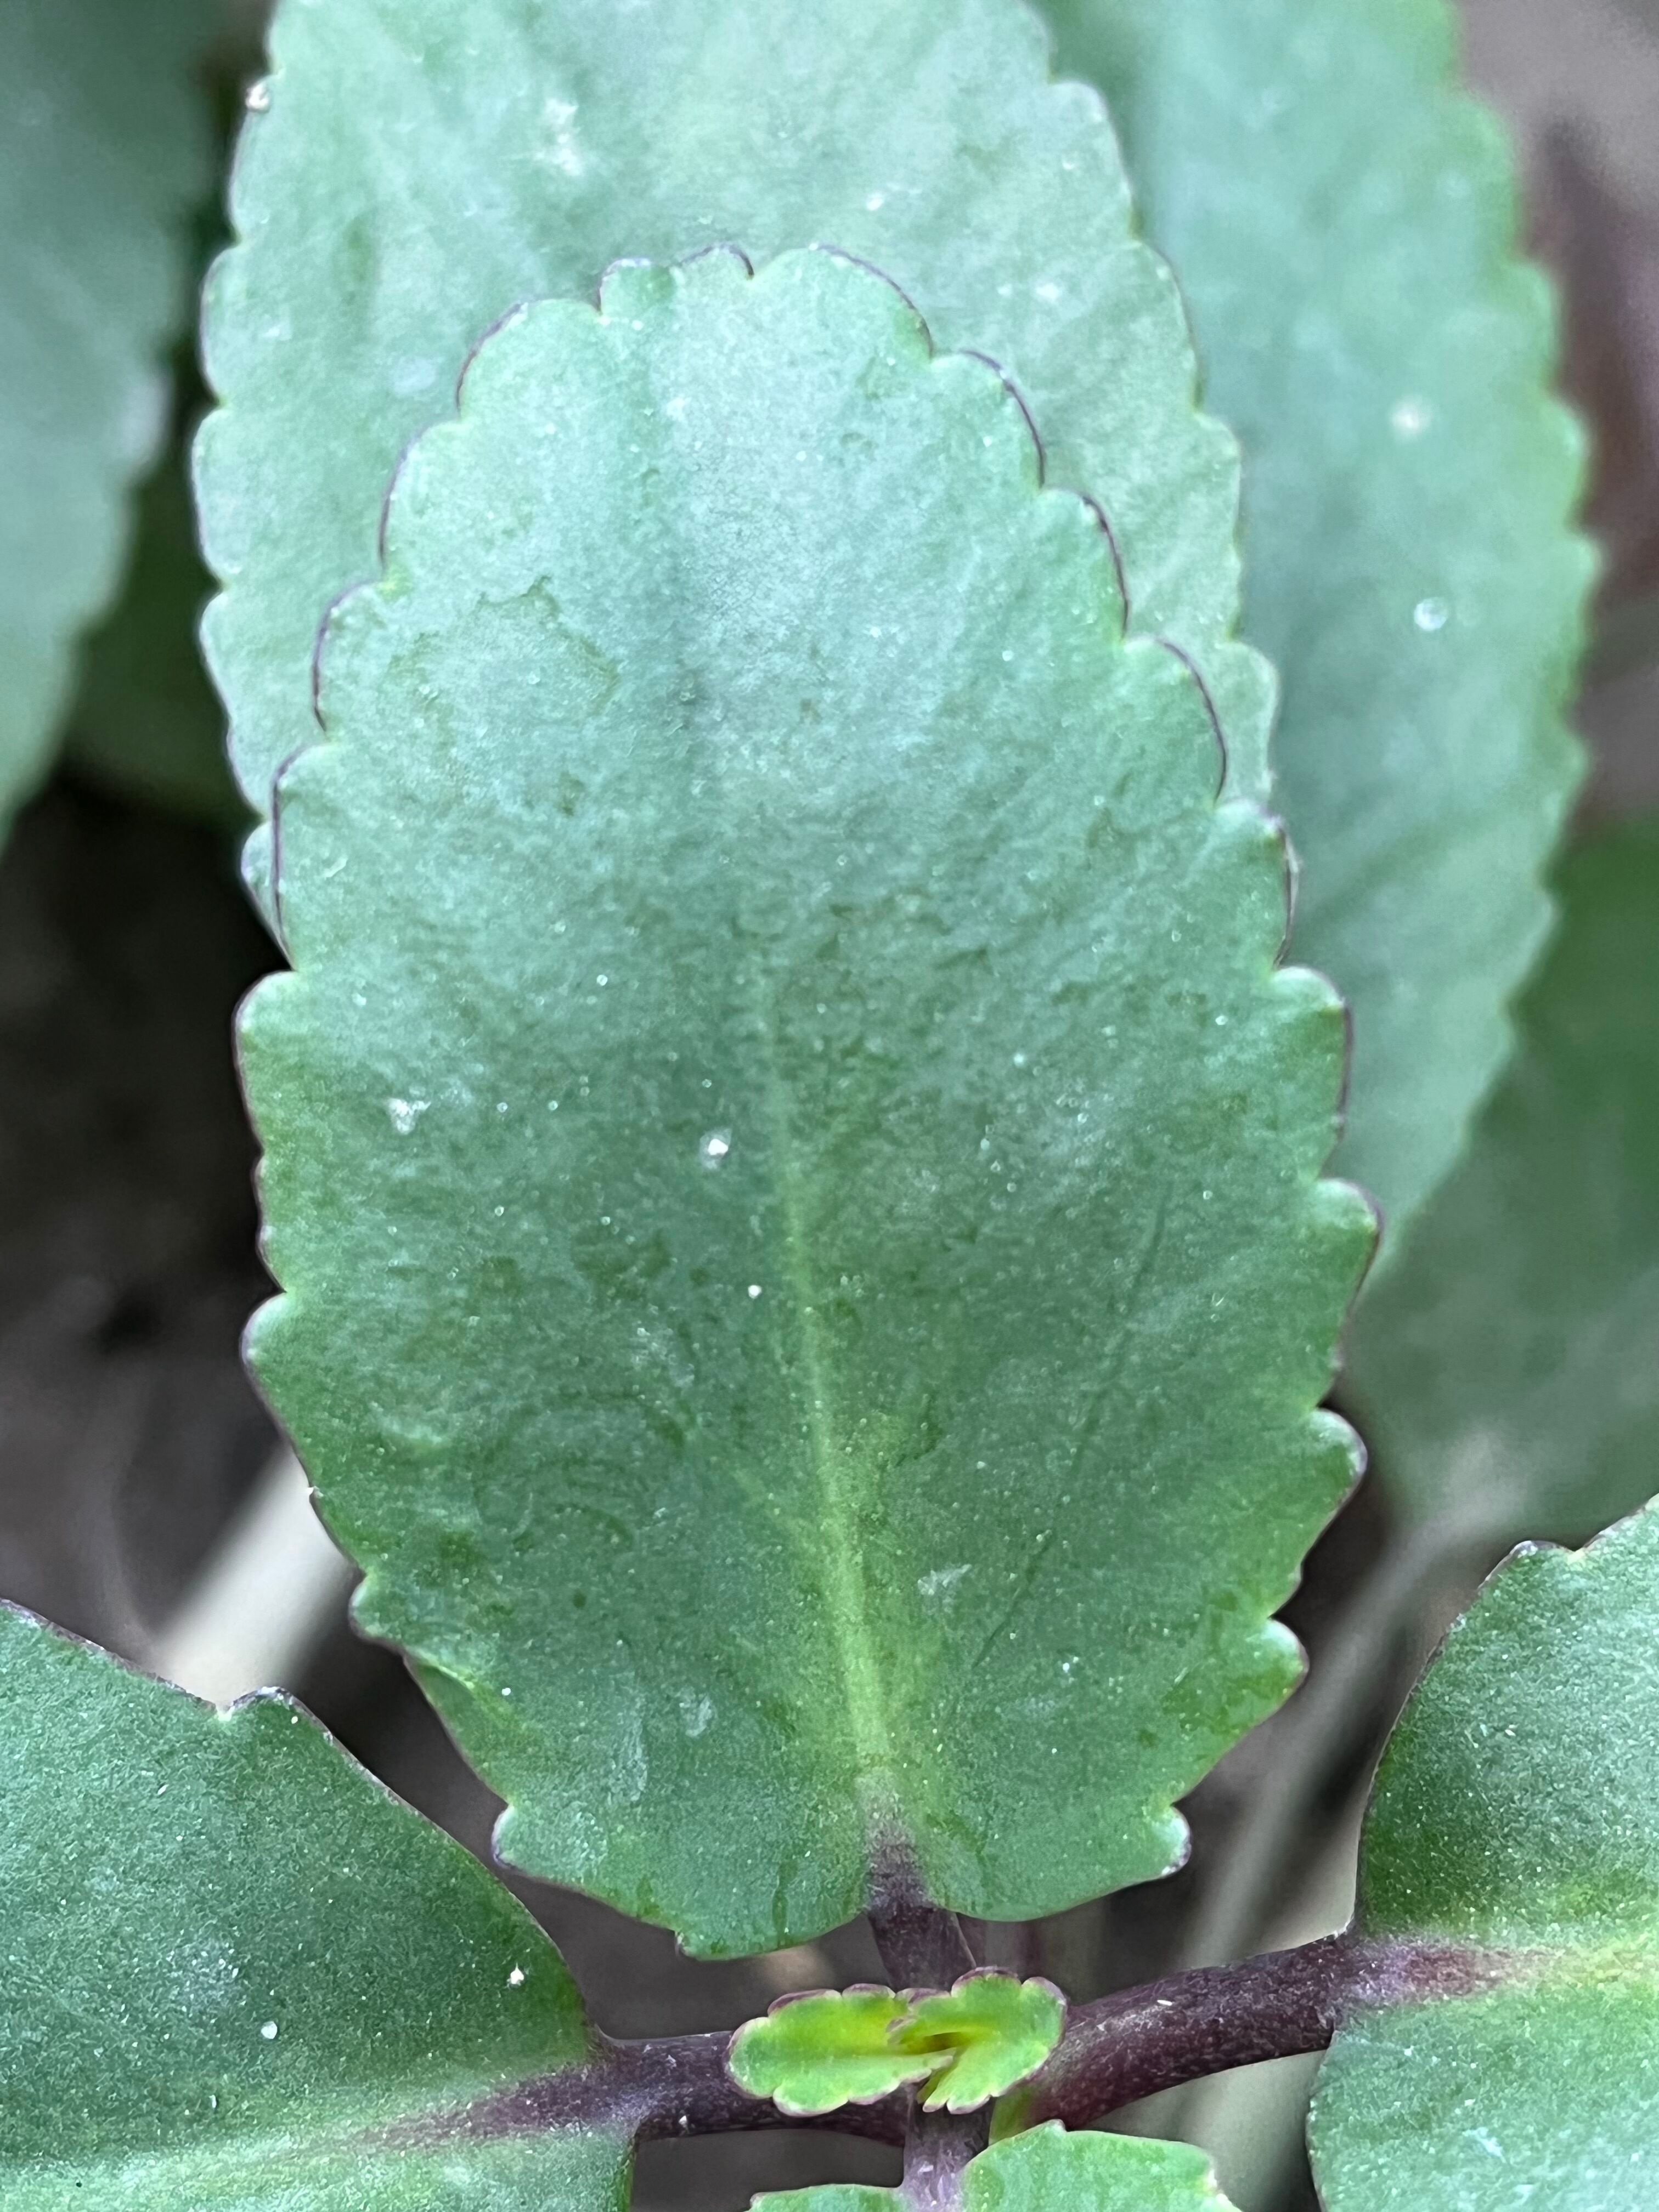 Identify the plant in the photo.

pathorkuci
